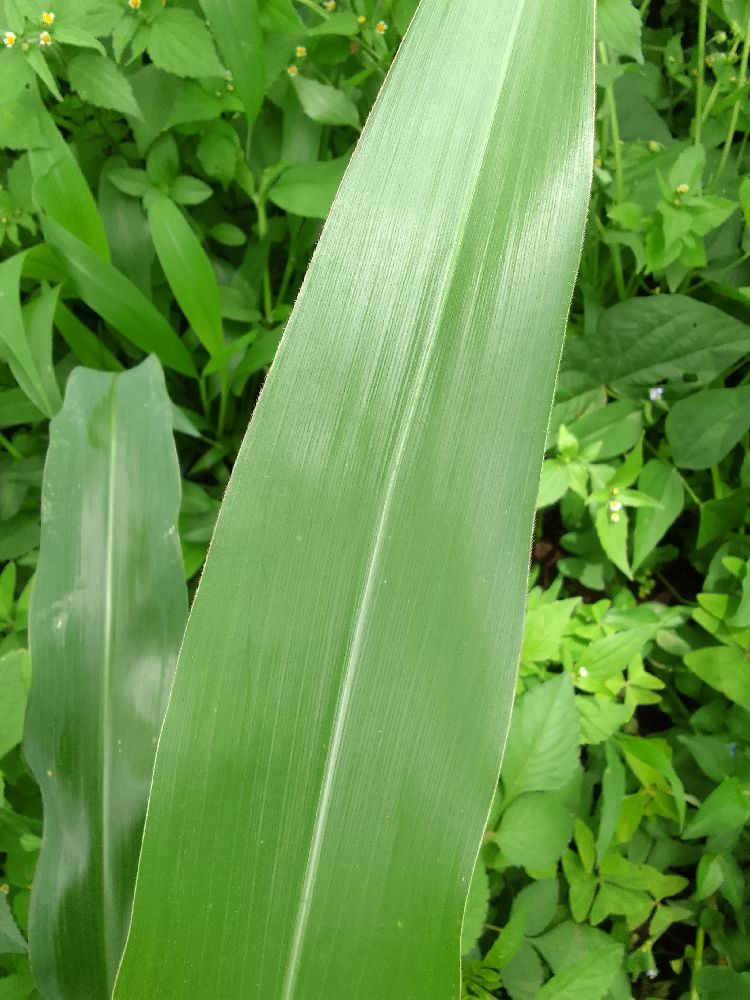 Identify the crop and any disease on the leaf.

maize, healthy
